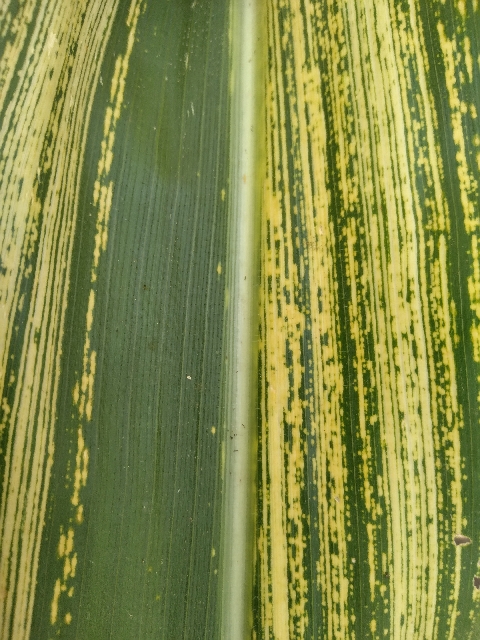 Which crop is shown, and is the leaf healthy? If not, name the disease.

maize, maize streak virus
